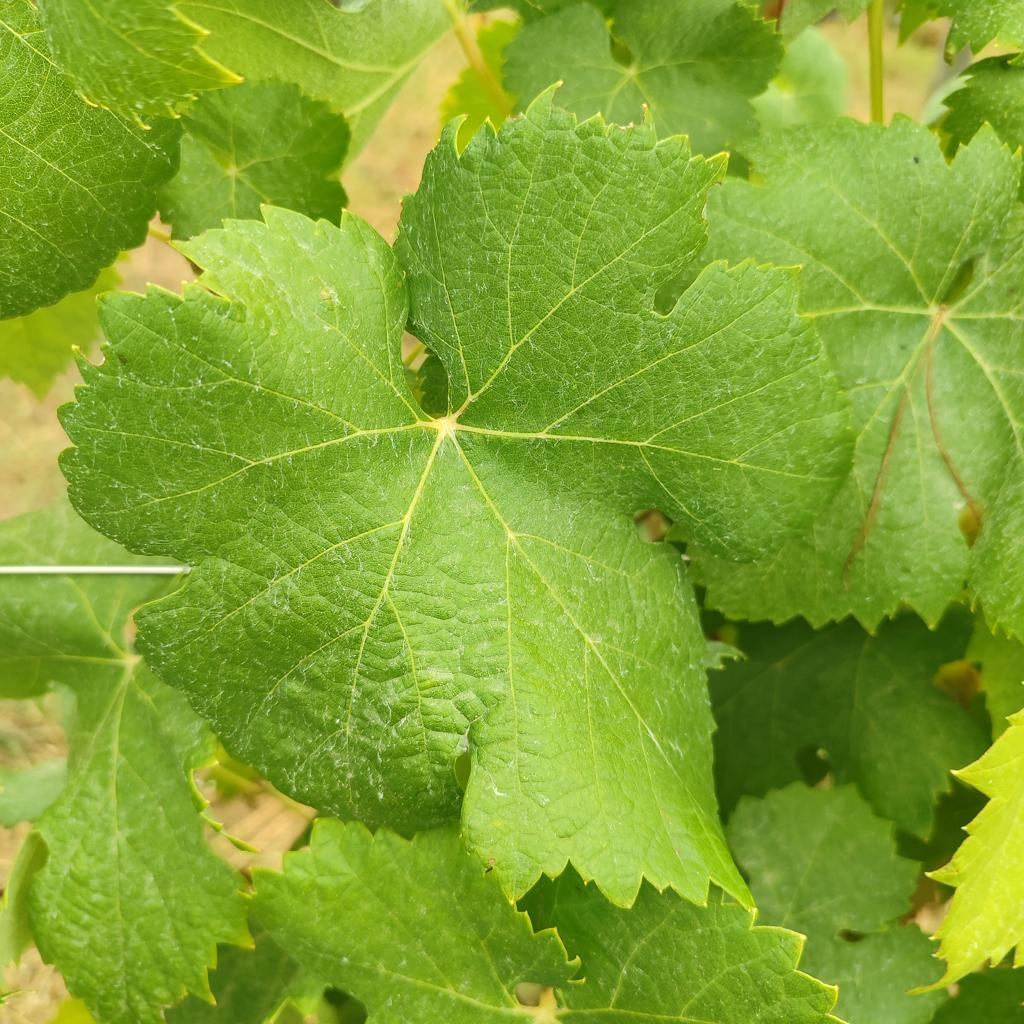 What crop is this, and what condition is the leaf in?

grapevine, healthy
